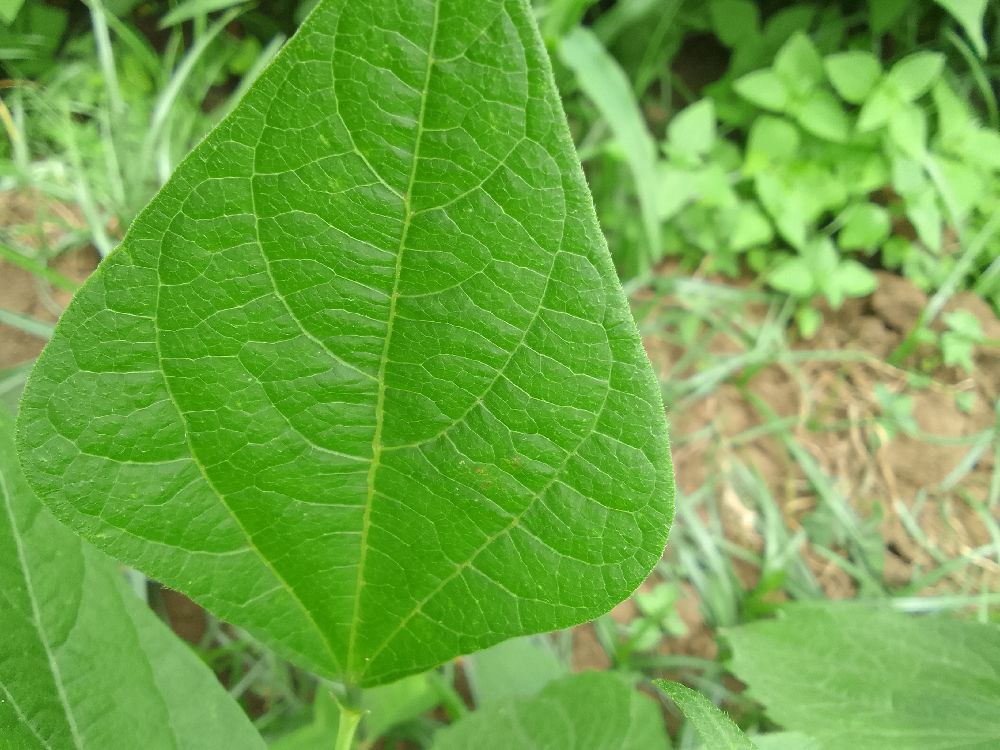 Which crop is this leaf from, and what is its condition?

common bean, healthy
